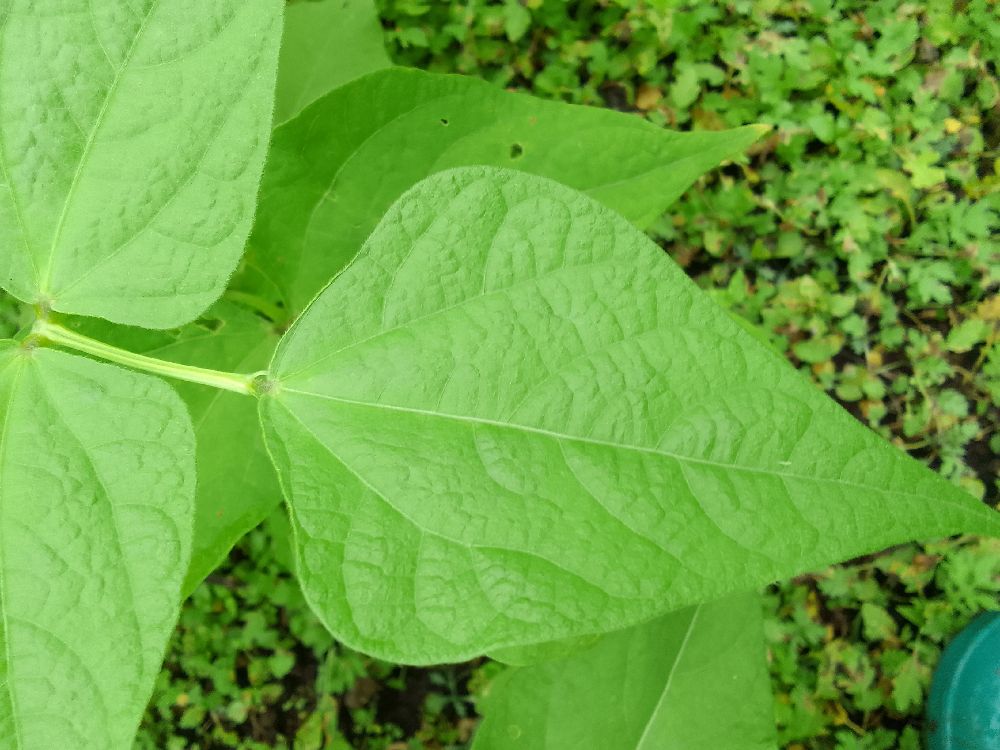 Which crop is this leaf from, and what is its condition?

common bean, healthy
